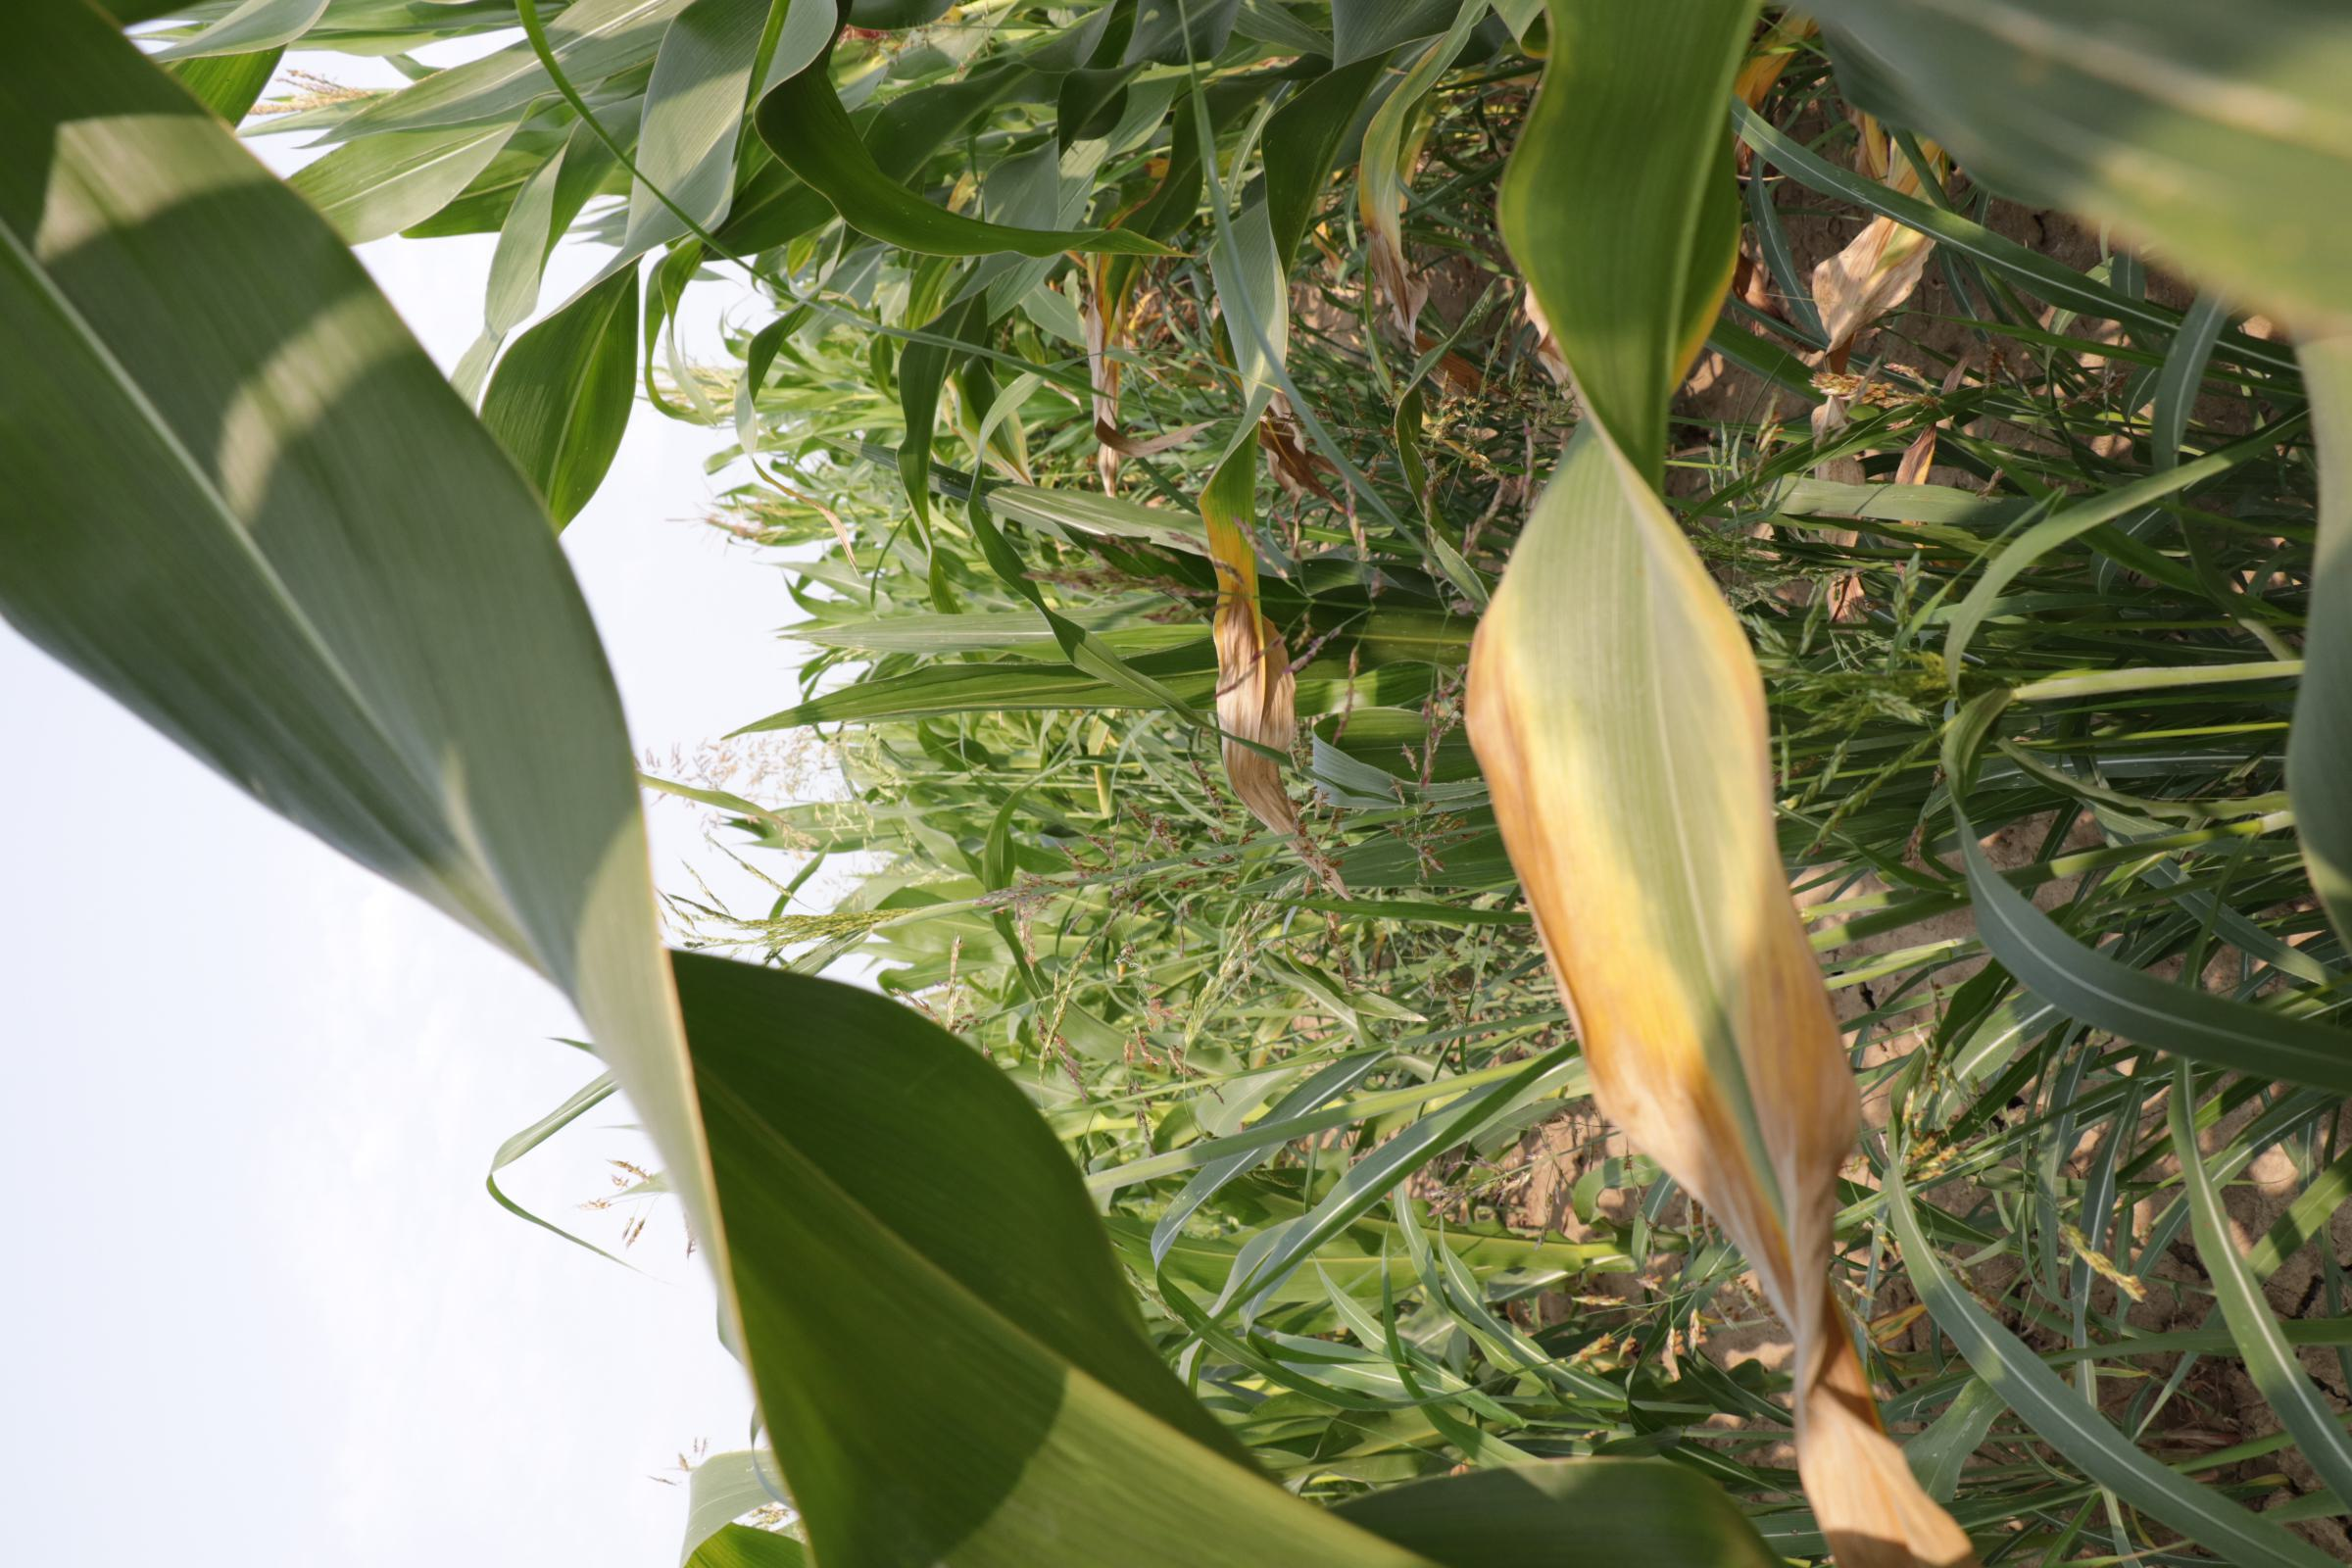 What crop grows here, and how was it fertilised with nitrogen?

maize, full nitrogen fertilisation
